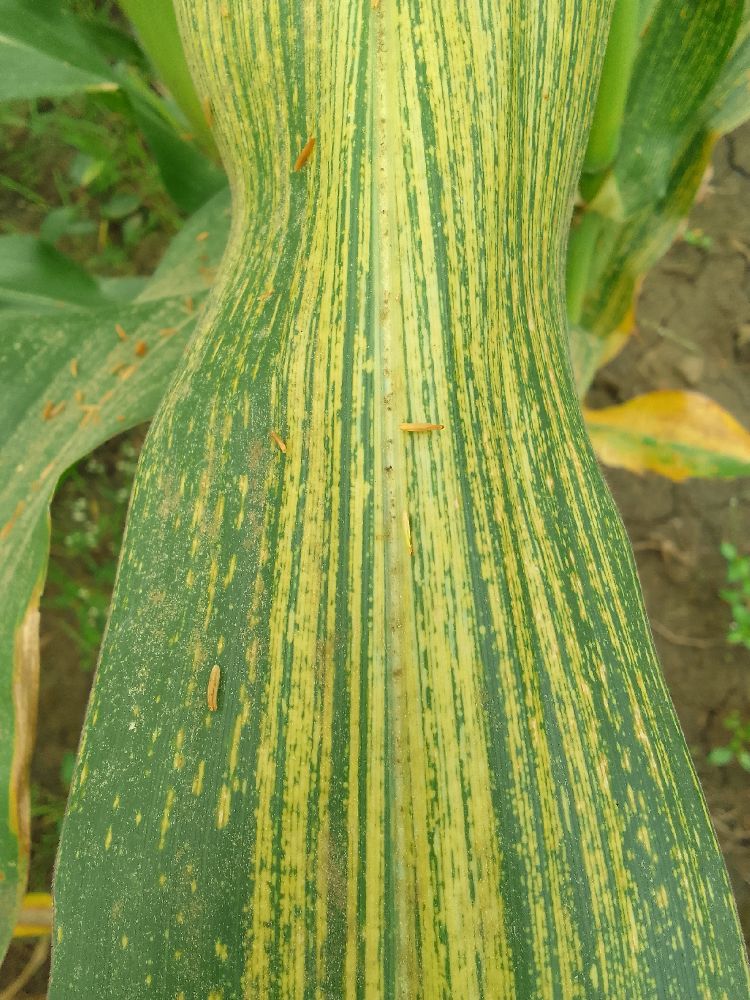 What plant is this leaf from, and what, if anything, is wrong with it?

maize, maize streak virus
